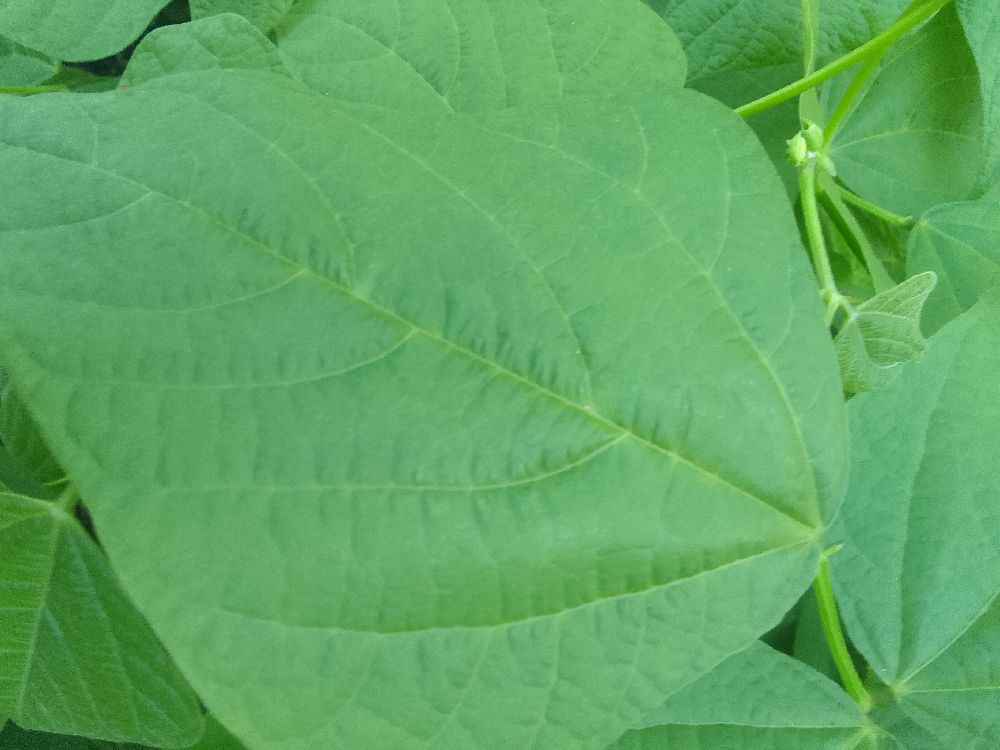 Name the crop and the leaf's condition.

common bean, healthy
